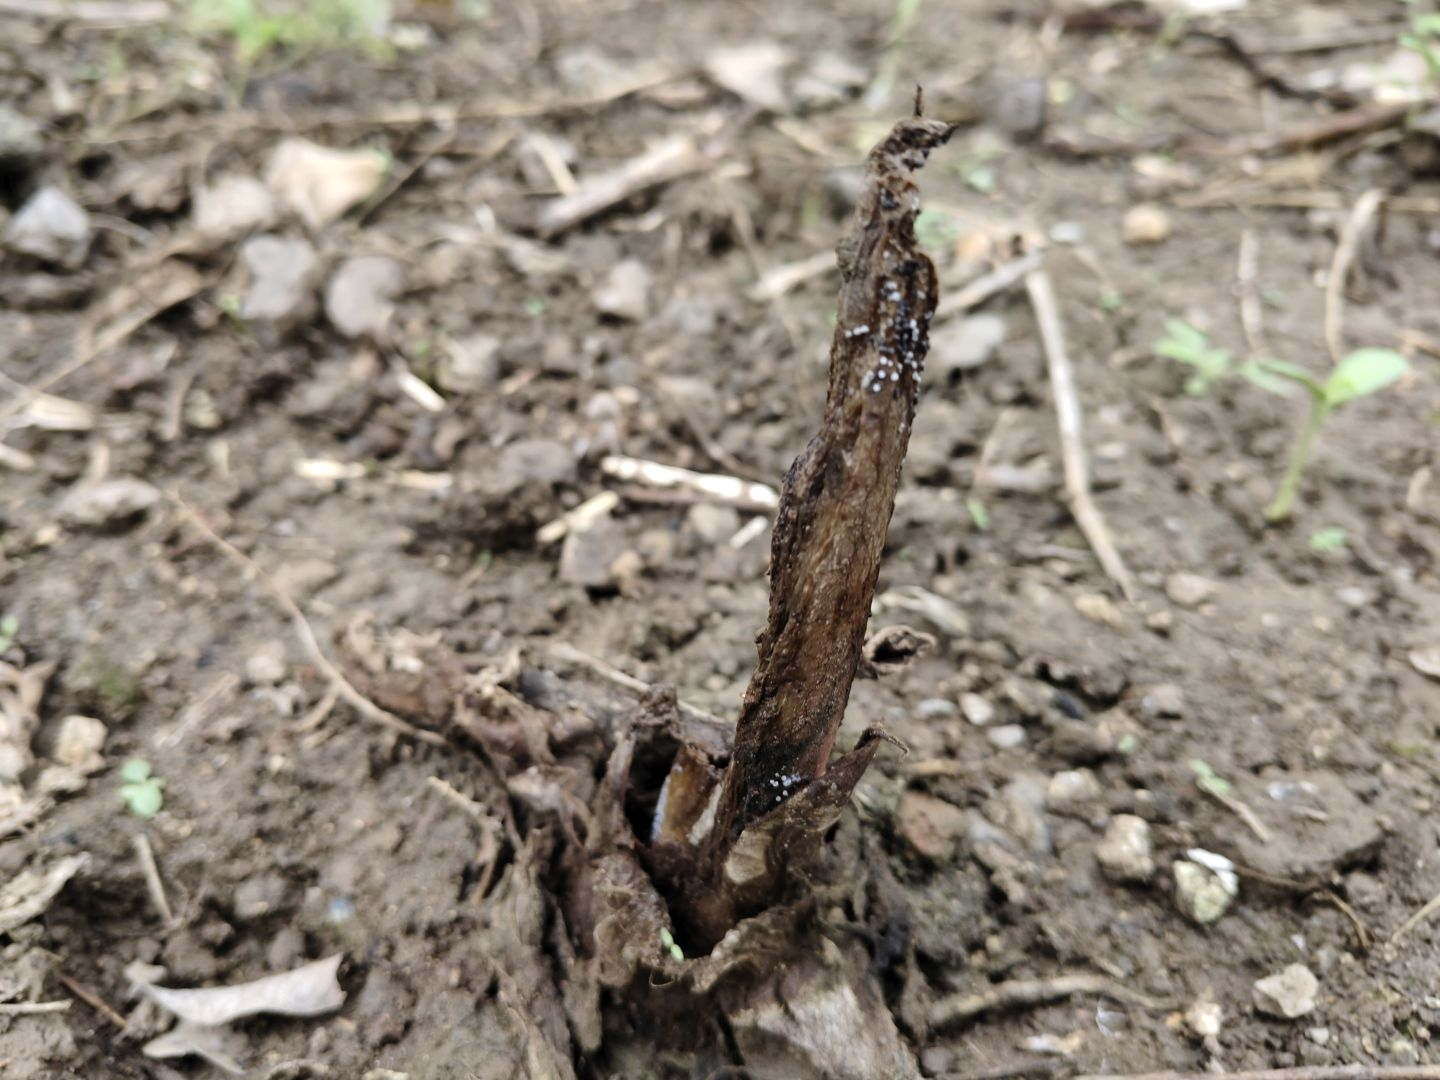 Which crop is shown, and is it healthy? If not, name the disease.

taro, root rot
